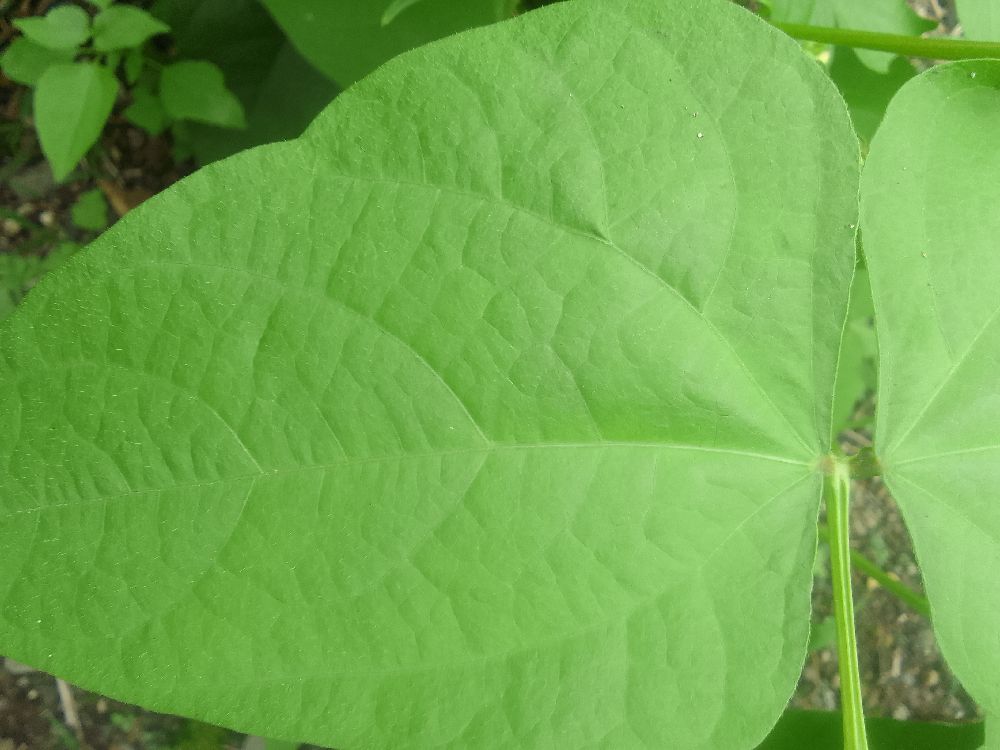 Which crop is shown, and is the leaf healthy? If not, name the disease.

common bean, healthy
